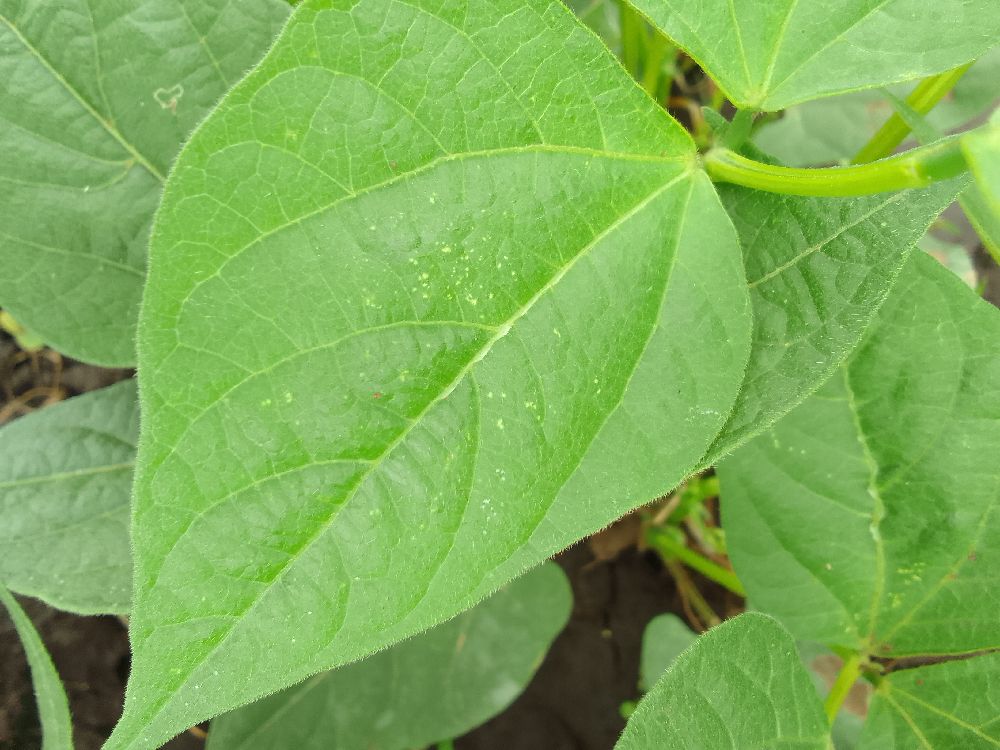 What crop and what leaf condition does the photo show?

common bean, healthy
